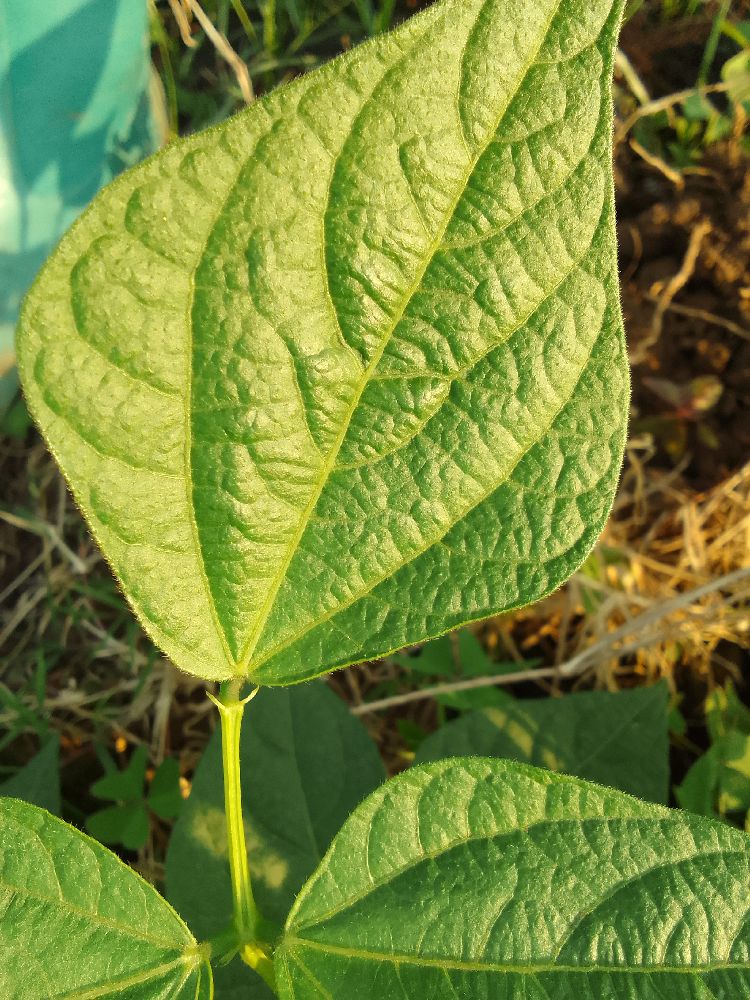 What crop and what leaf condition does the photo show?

common bean, healthy
